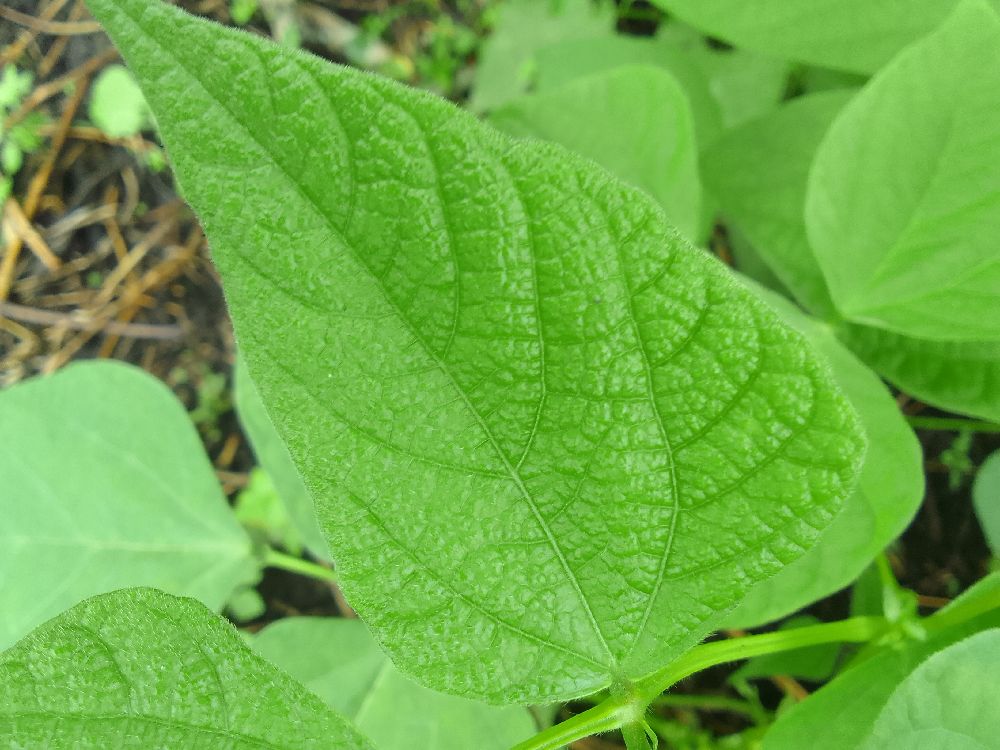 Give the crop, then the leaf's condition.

common bean, healthy
